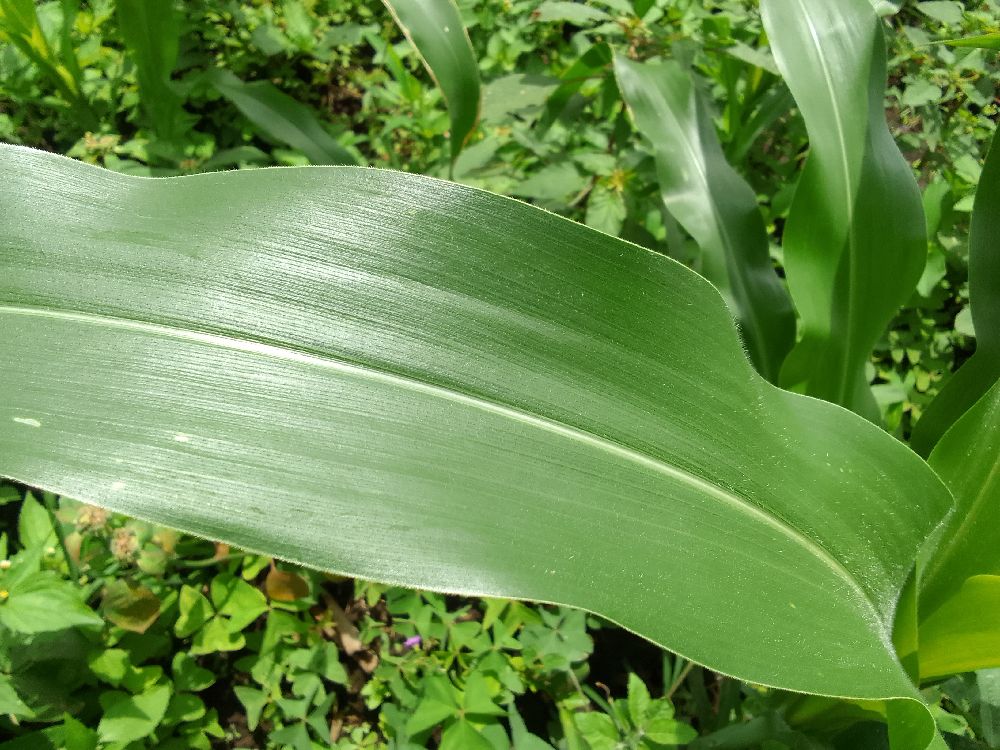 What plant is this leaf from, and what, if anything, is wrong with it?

maize, healthy
